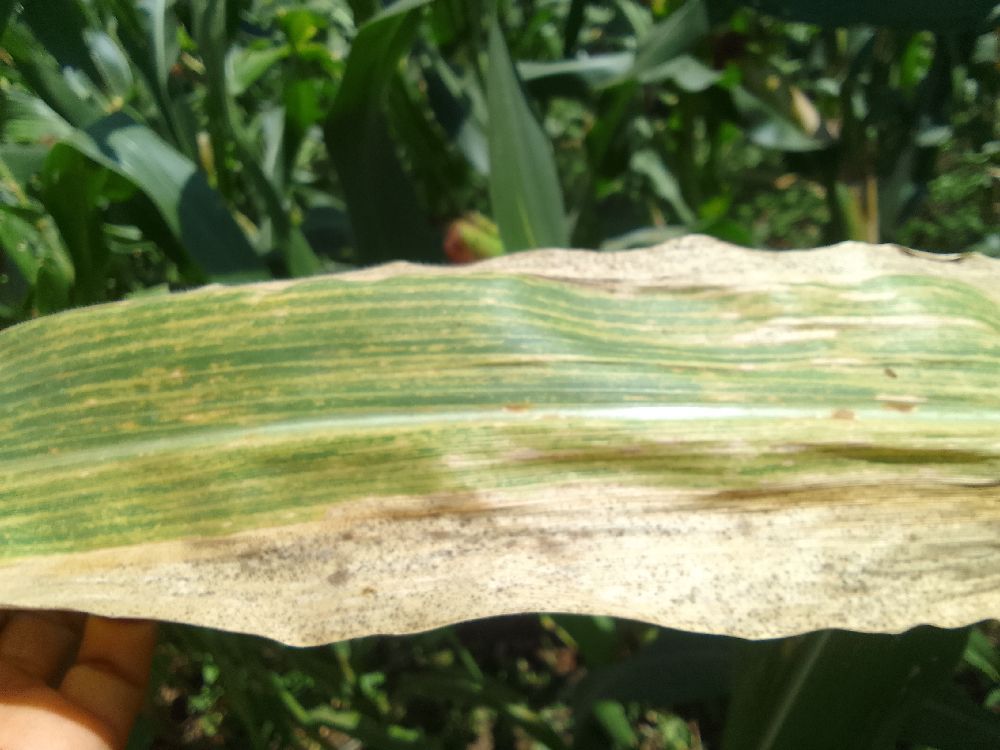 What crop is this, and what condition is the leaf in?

maize, maize lethal necrosis
